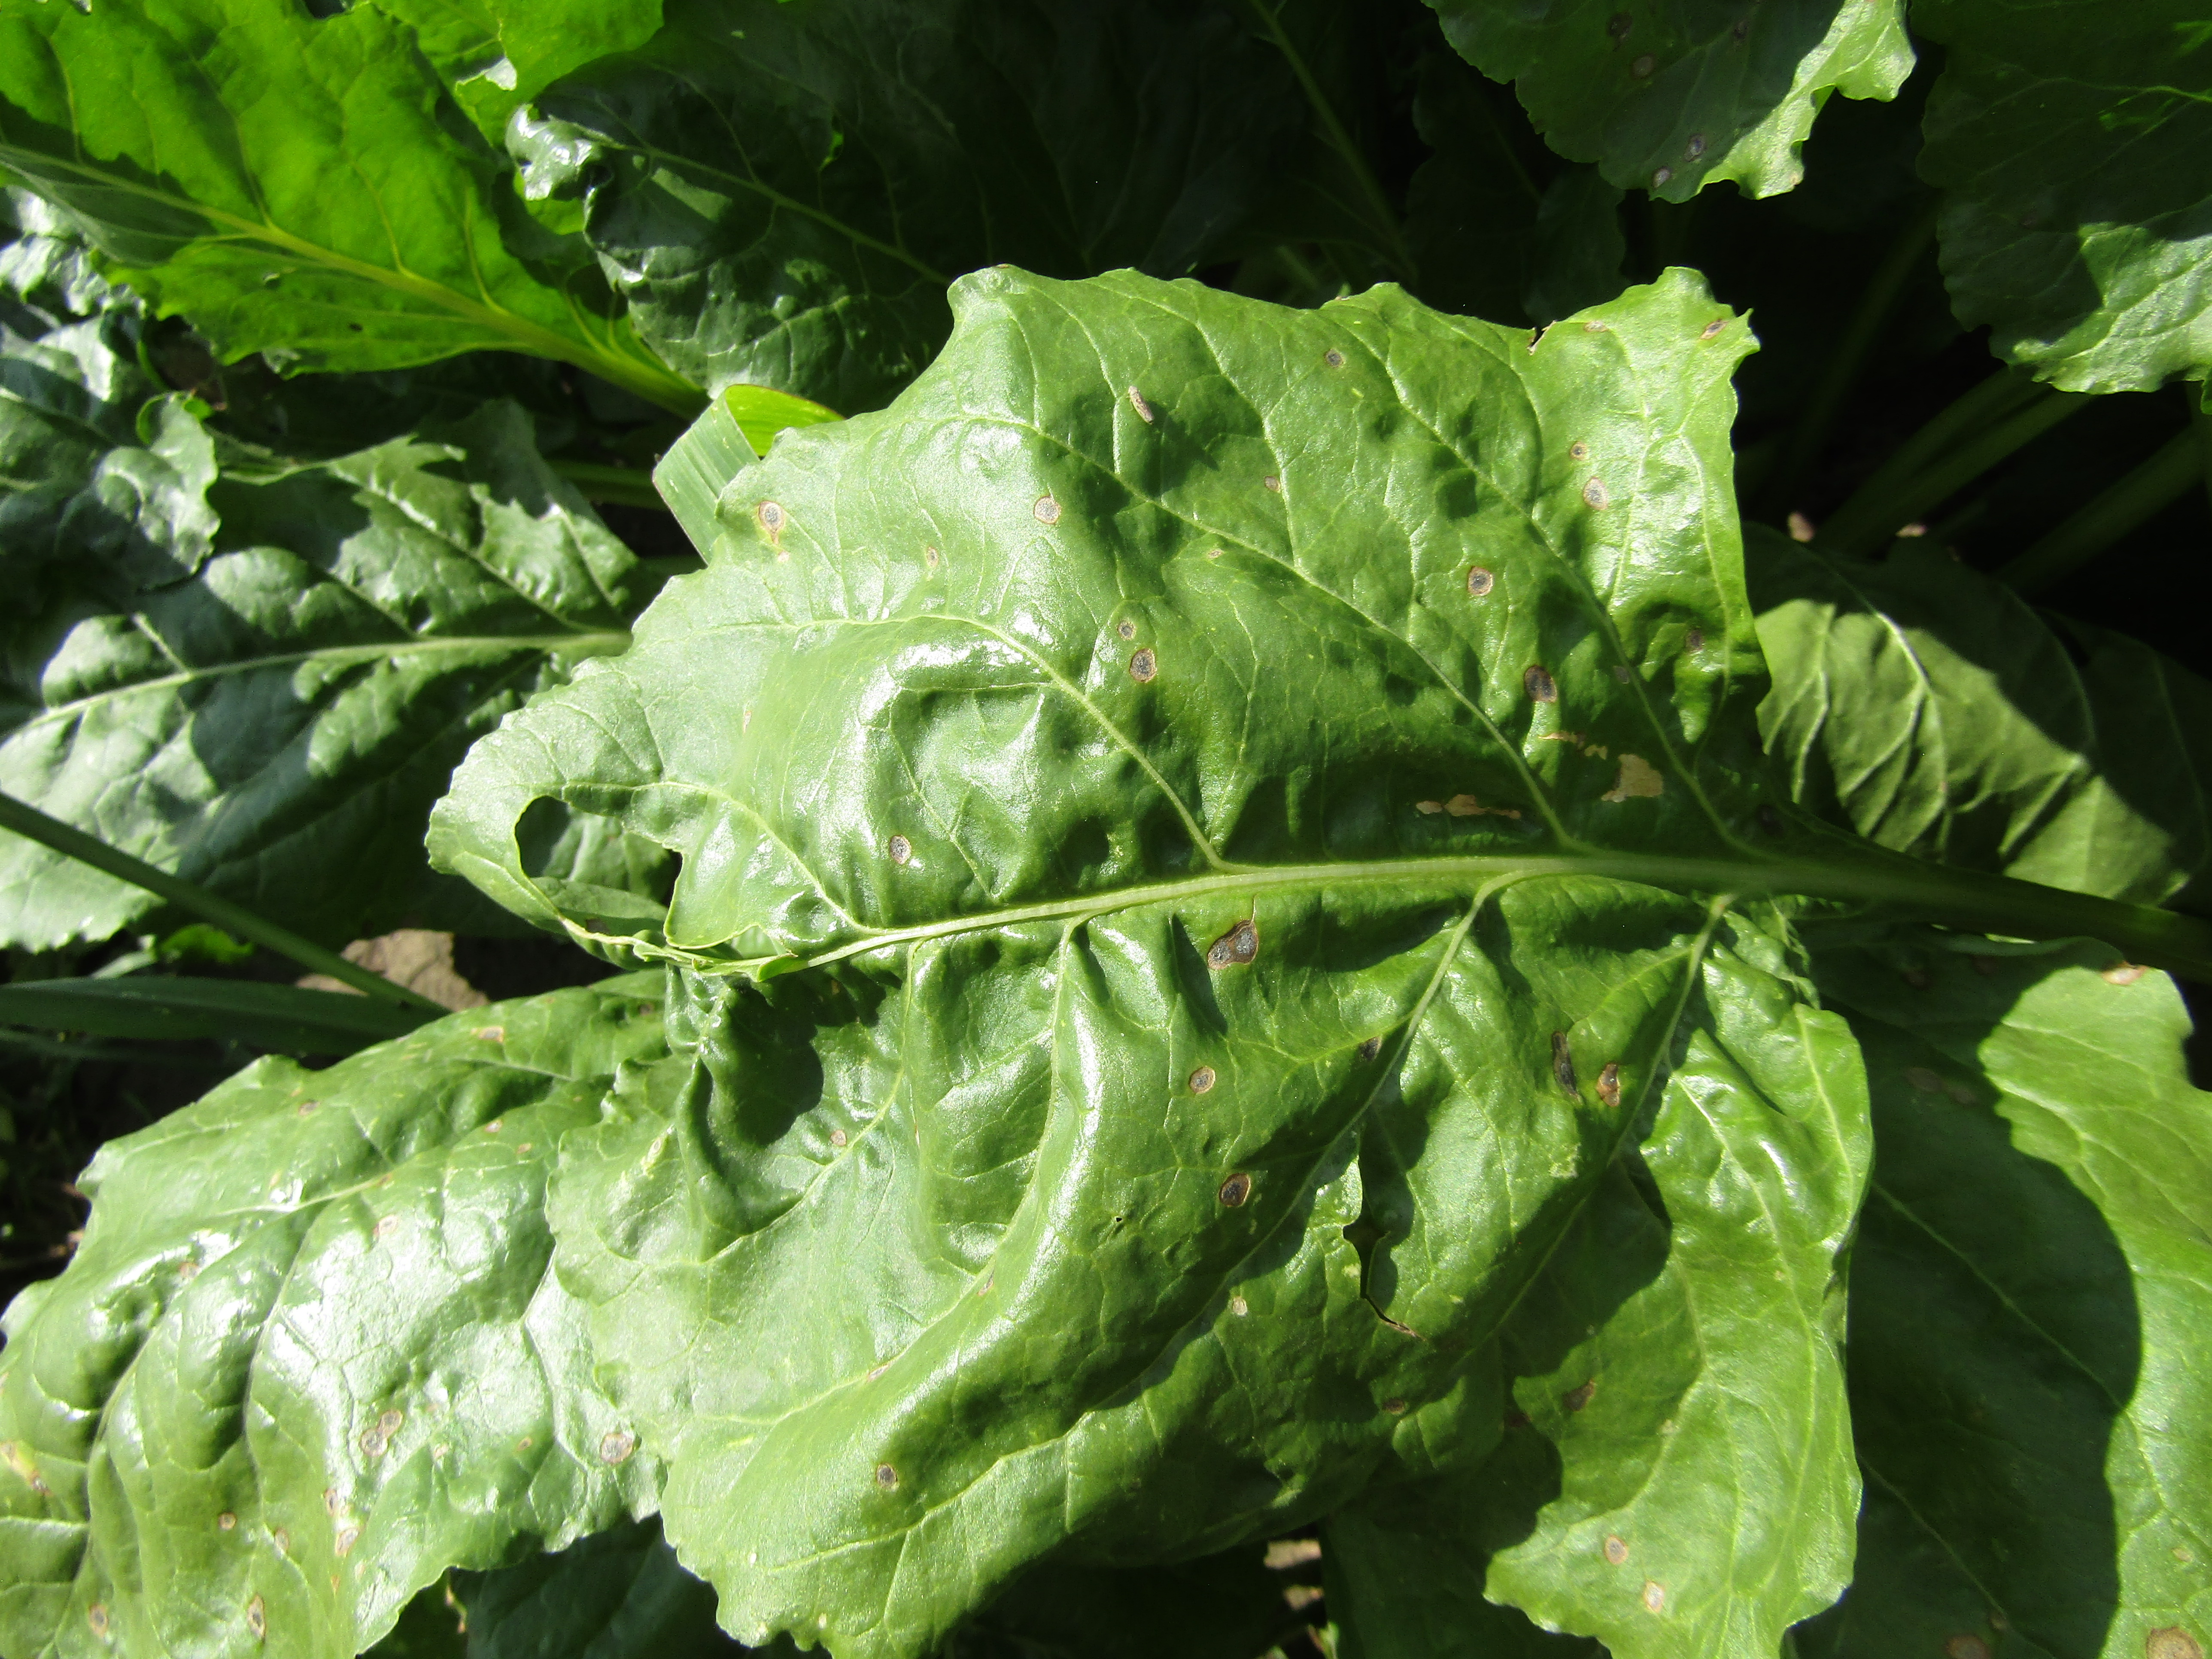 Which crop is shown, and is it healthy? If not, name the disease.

beet, cercospora
